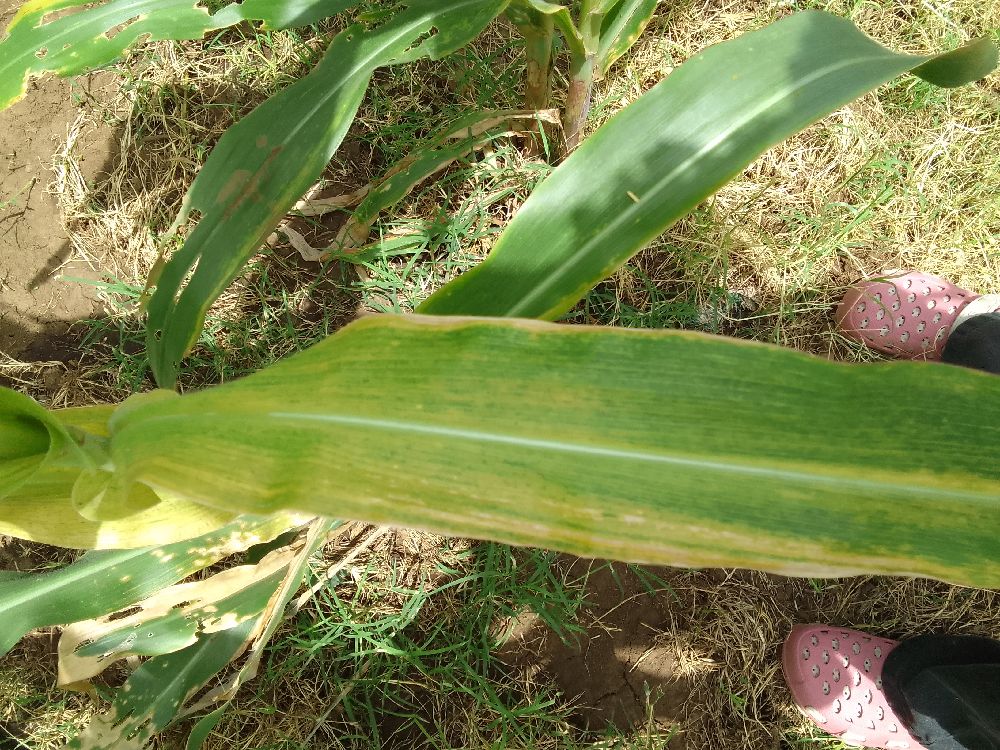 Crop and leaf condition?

maize, maize lethal necrosis
